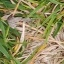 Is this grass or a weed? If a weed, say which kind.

grass
